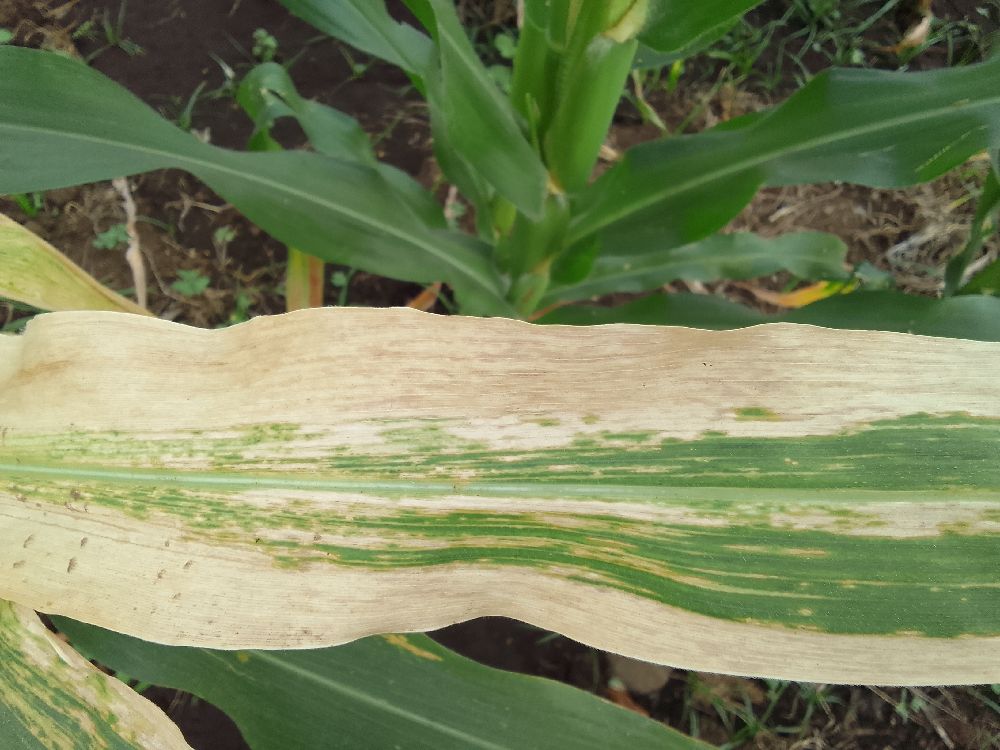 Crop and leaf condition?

maize, maize lethal necrosis
